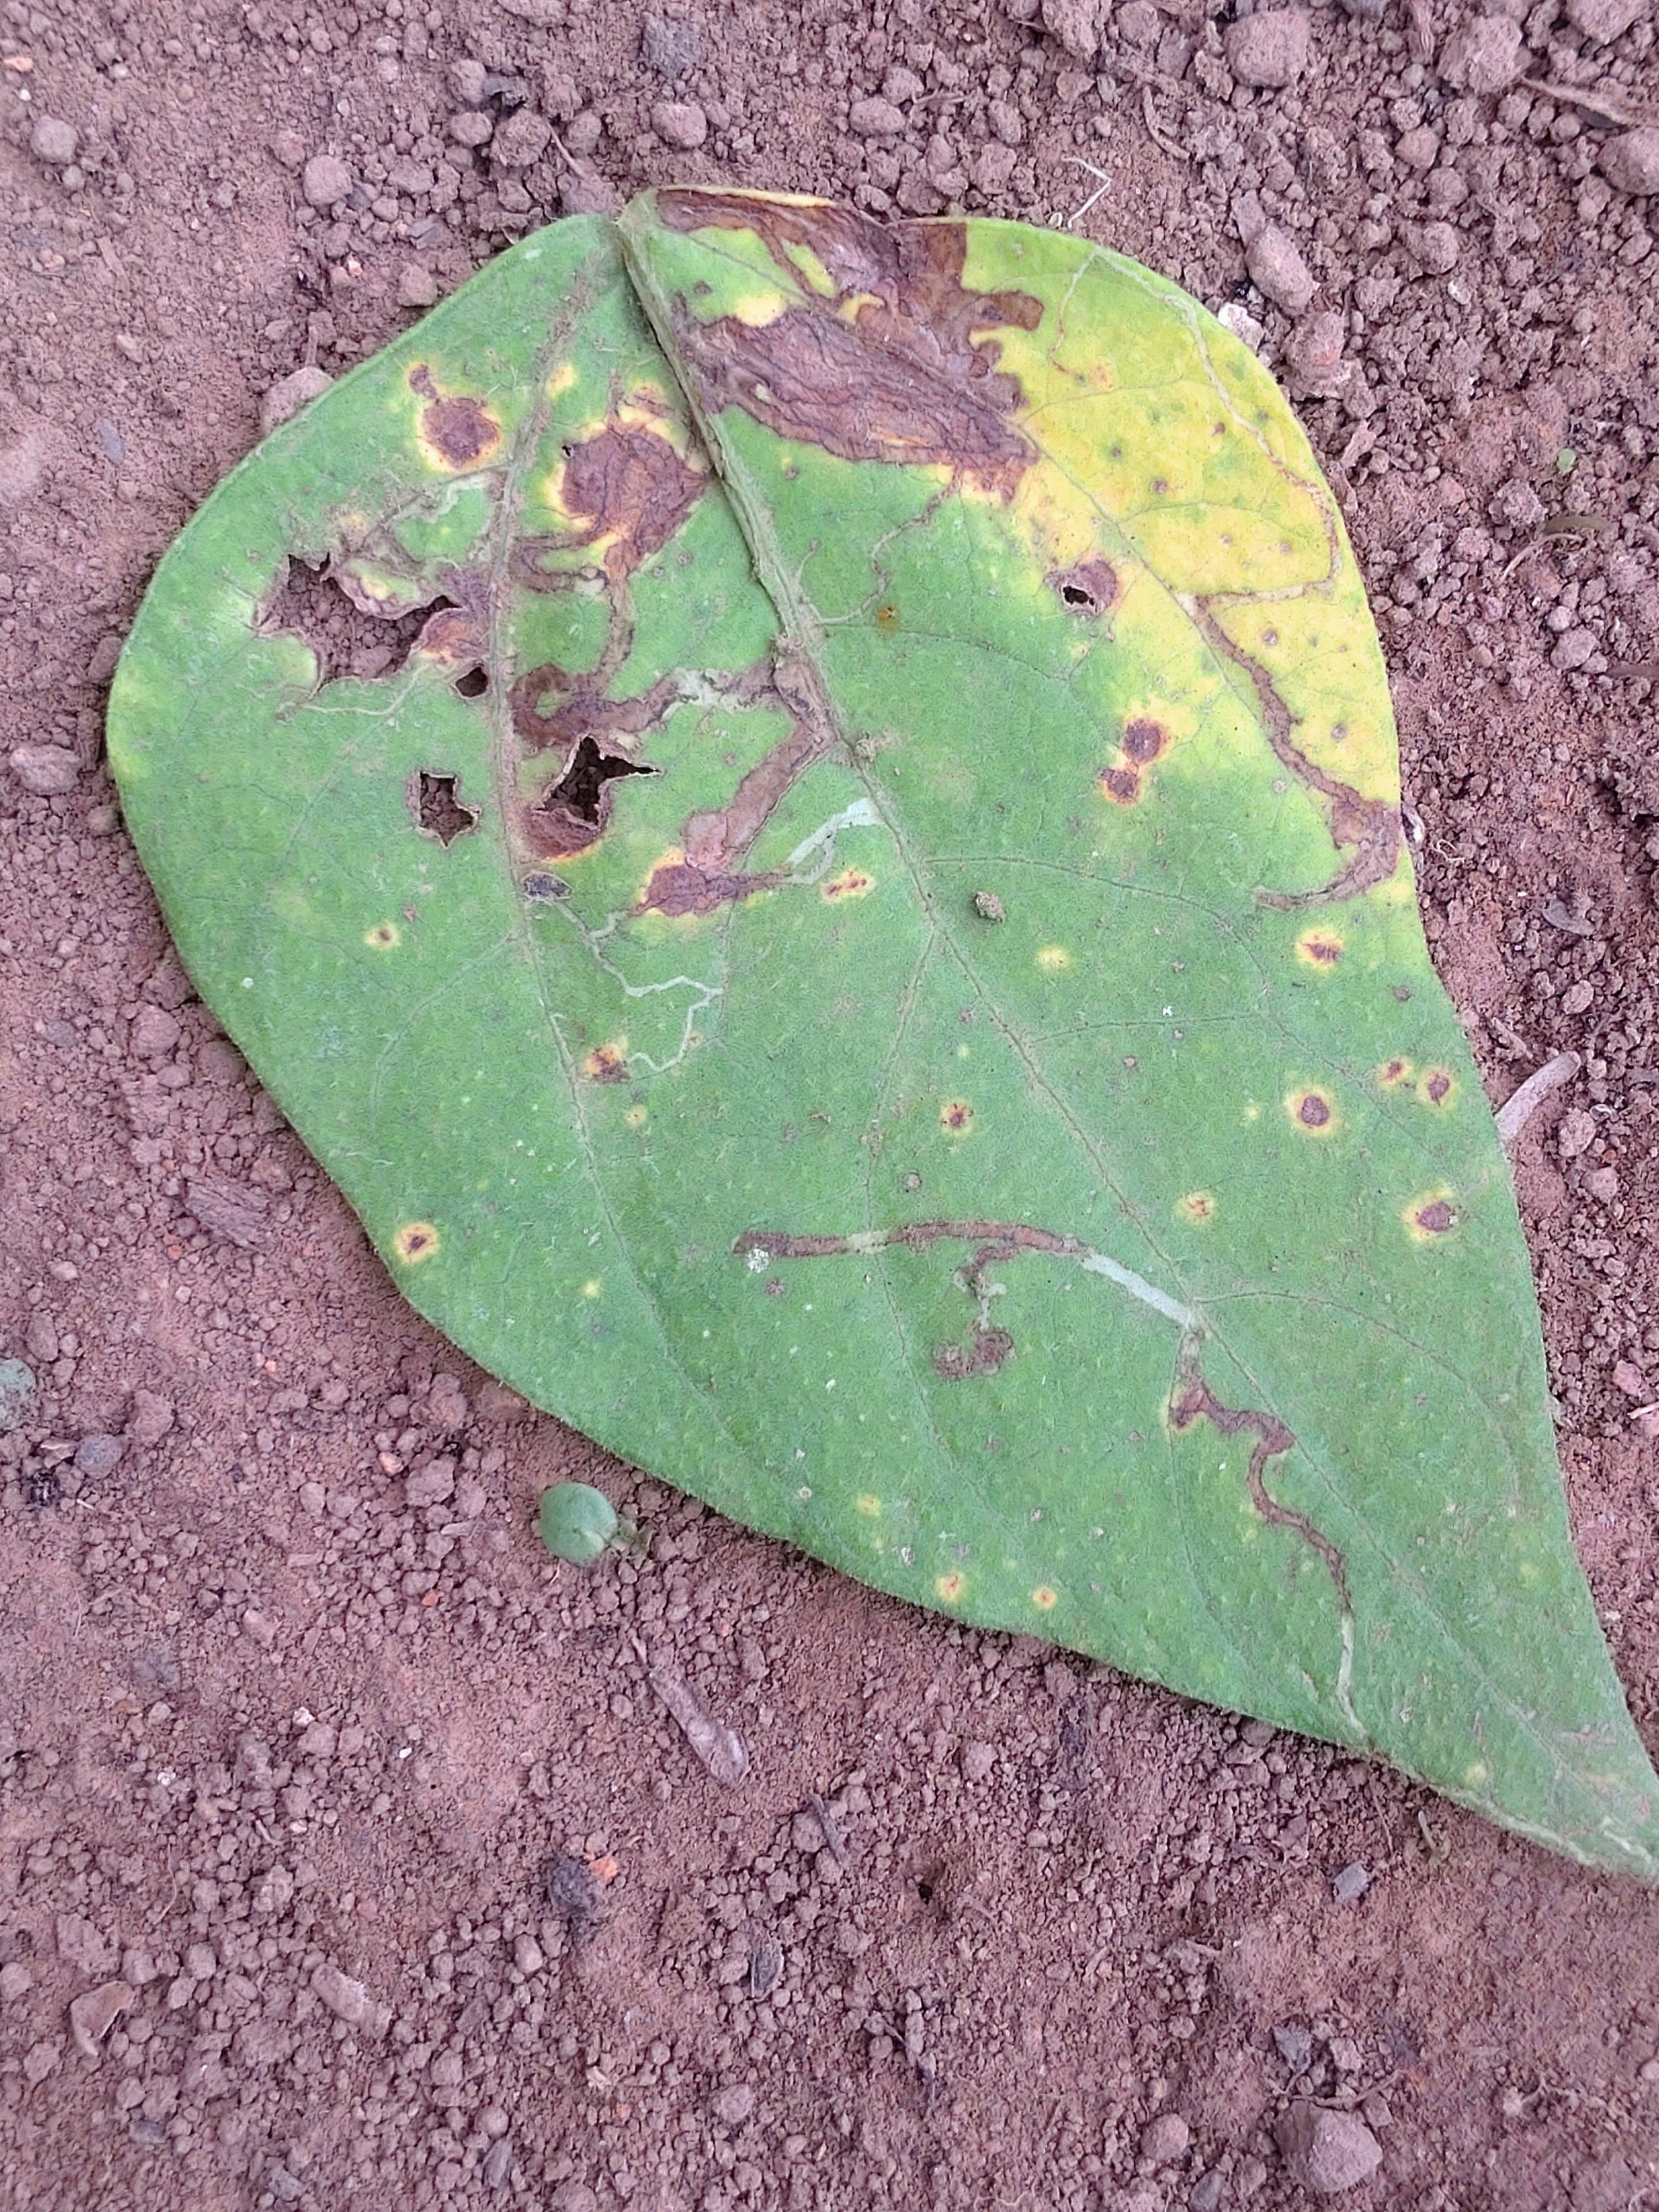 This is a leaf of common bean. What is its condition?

rust
